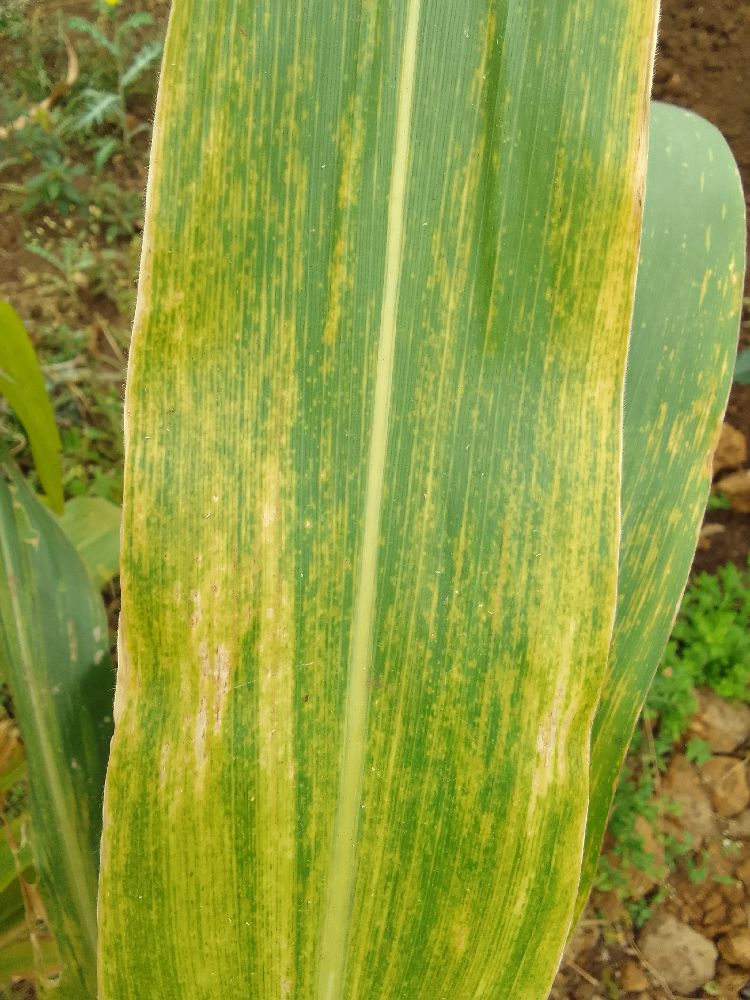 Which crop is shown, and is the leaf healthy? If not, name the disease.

maize, maize lethal necrosis
